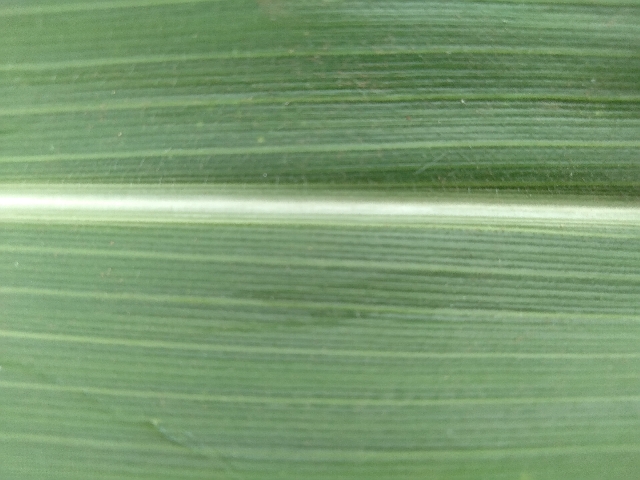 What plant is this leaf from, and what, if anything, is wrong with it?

maize, healthy
